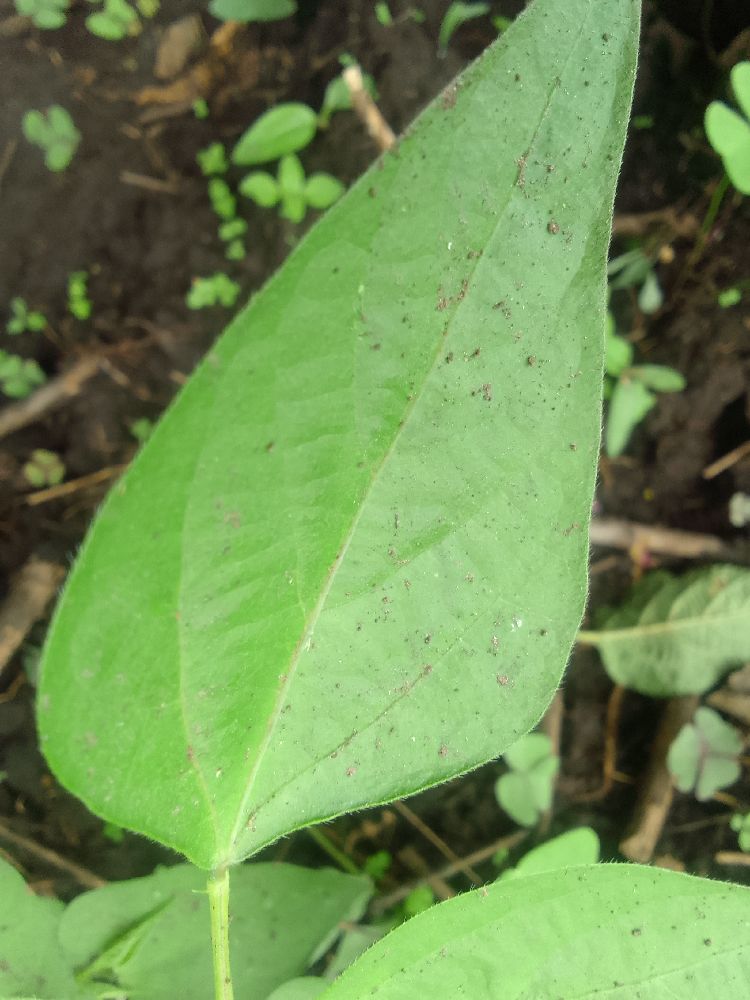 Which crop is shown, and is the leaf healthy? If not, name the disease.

common bean, healthy
